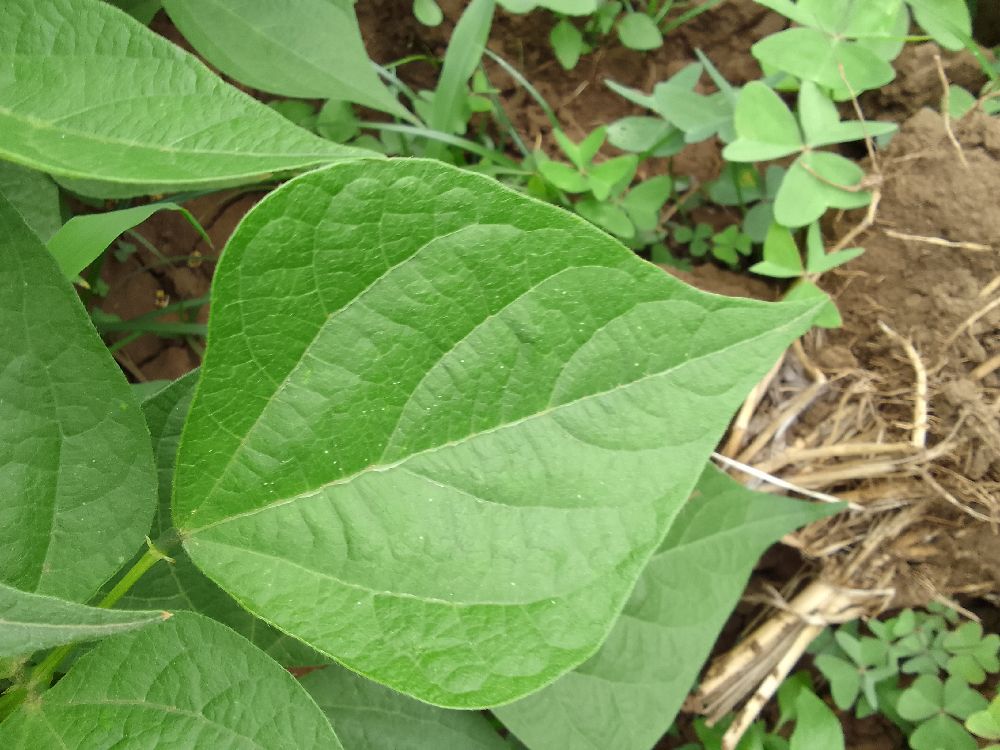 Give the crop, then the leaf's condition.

common bean, healthy
